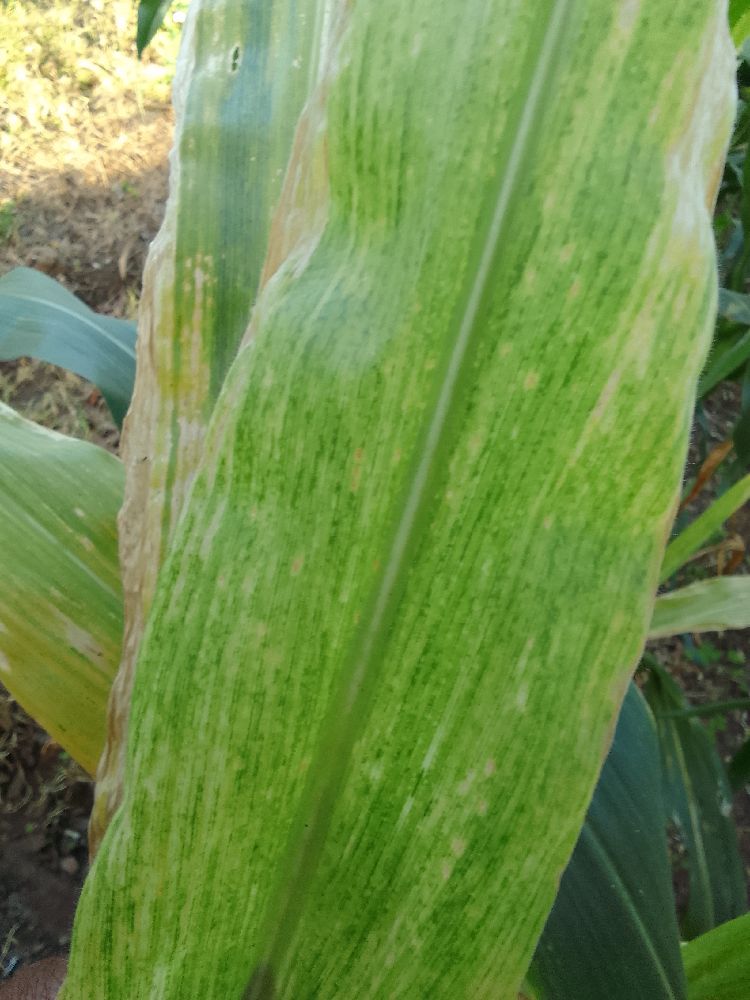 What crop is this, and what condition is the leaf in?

maize, maize lethal necrosis
